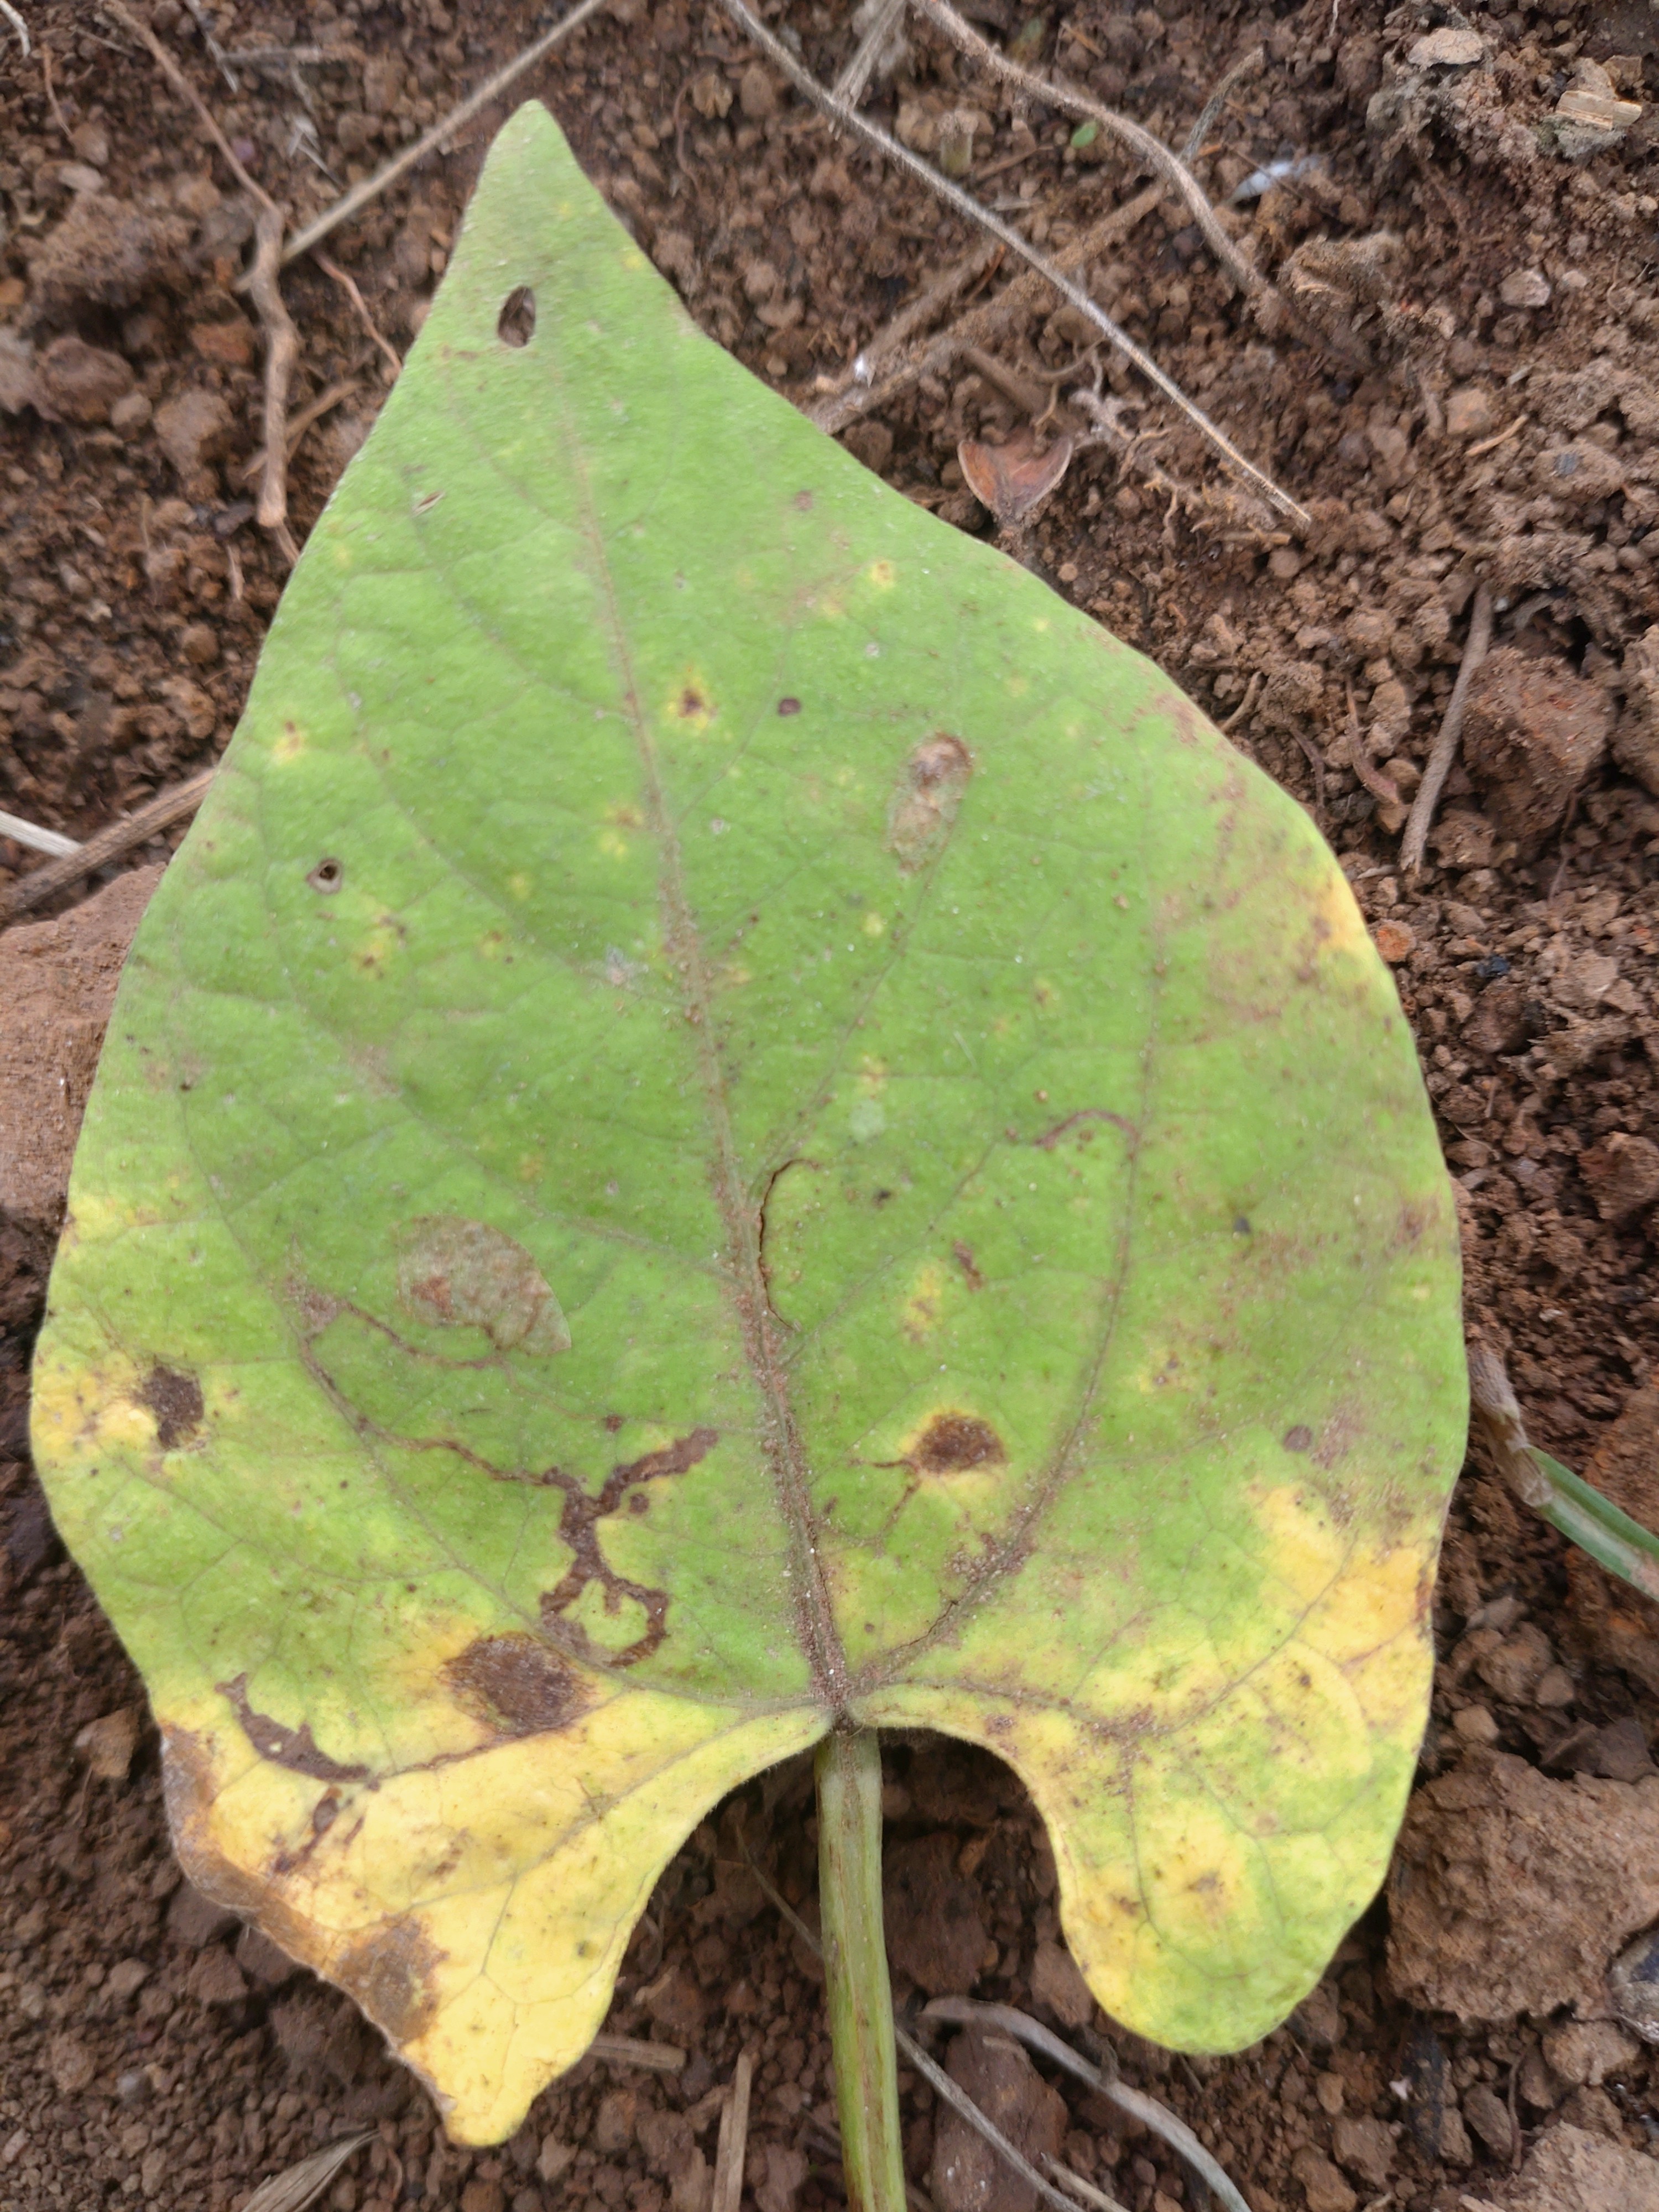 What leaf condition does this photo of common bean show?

rust
